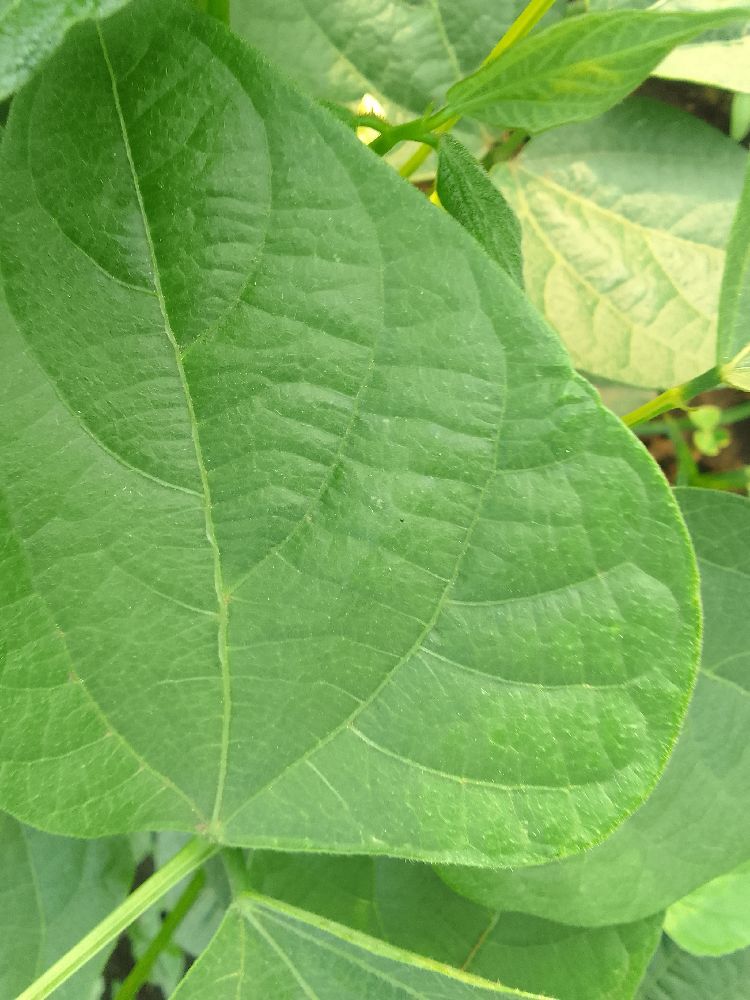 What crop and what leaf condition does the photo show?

common bean, healthy
